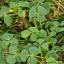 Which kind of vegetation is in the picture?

unstructured weed
